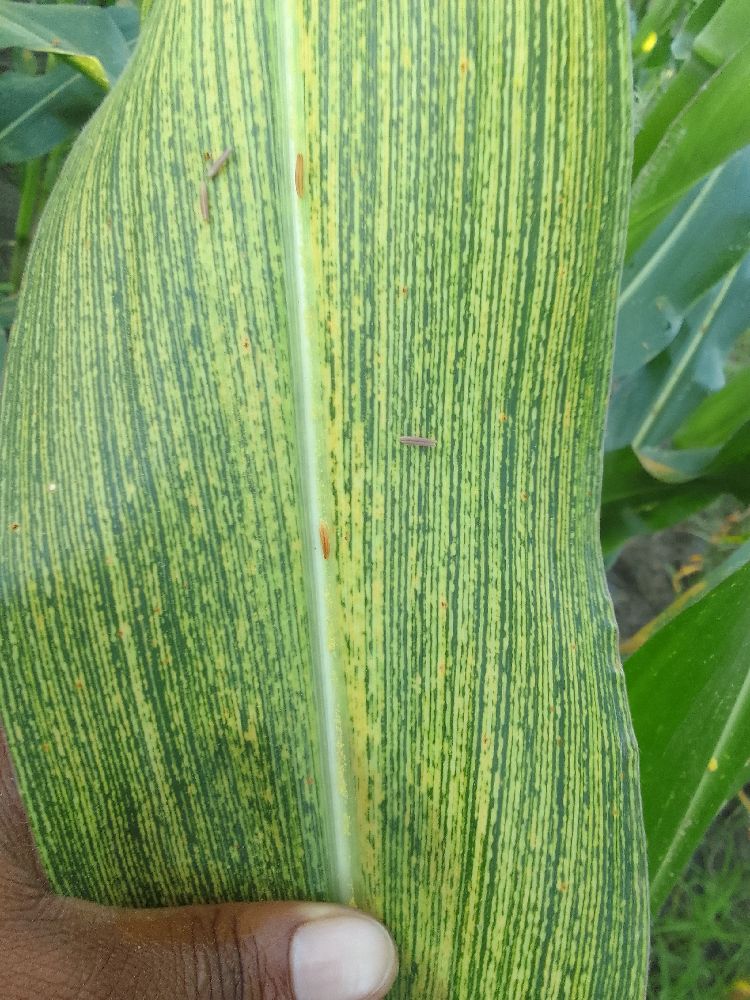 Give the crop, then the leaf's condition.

maize, maize streak virus
